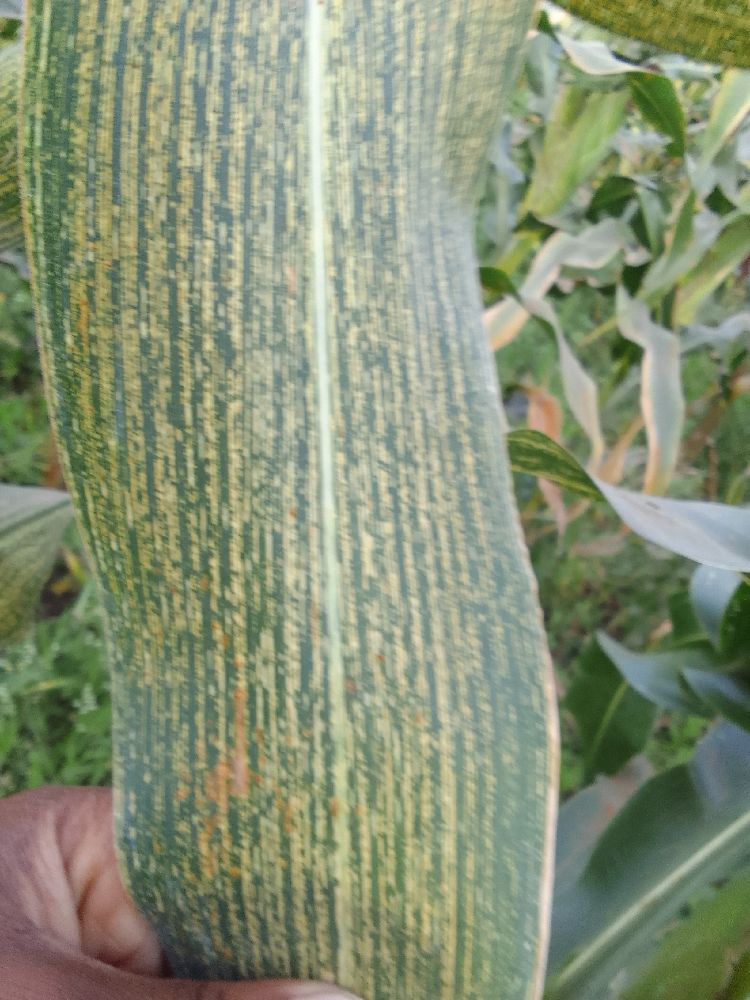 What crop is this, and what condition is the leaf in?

maize, maize streak virus
